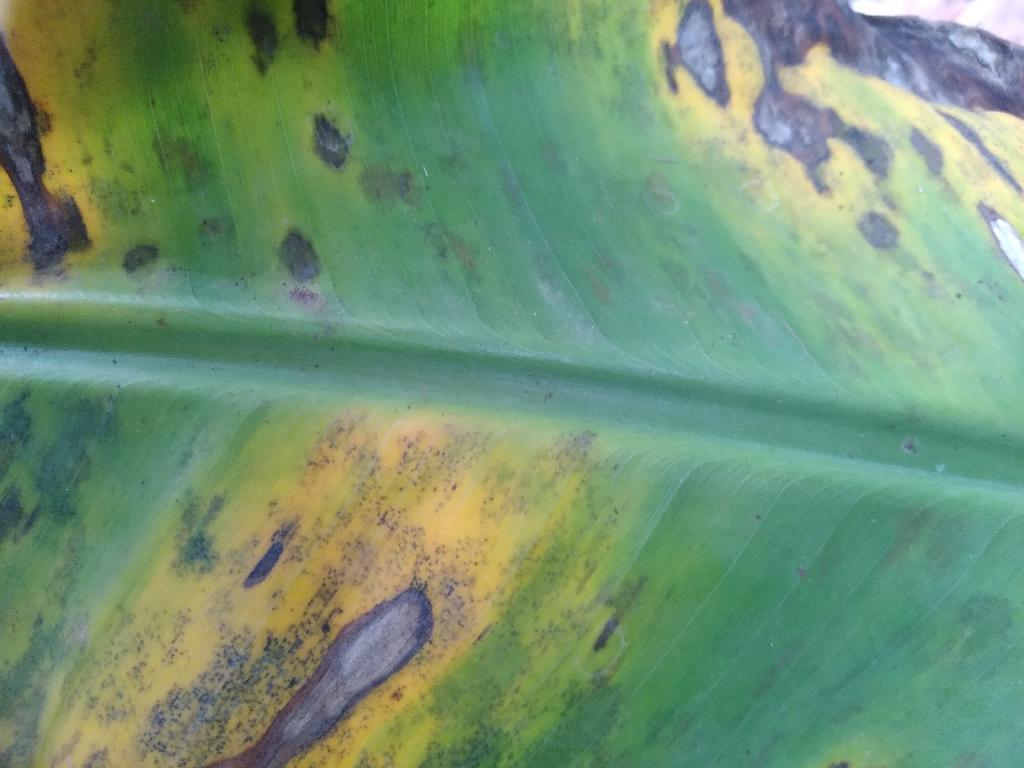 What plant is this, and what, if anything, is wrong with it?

banana, black sigatoka
